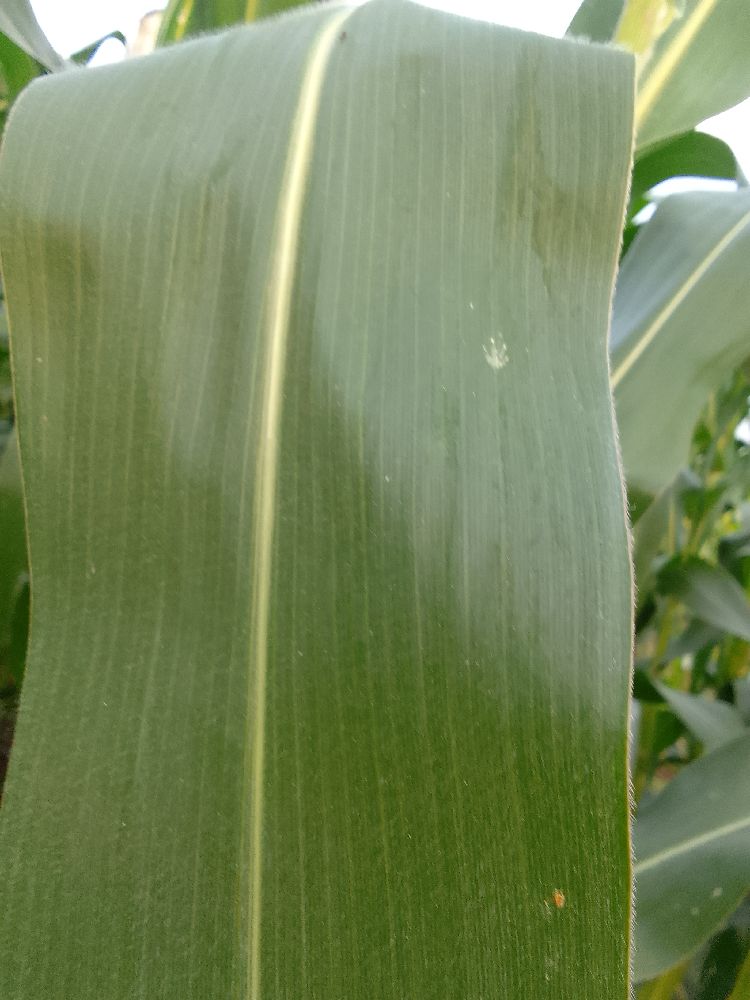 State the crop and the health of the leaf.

maize, healthy
